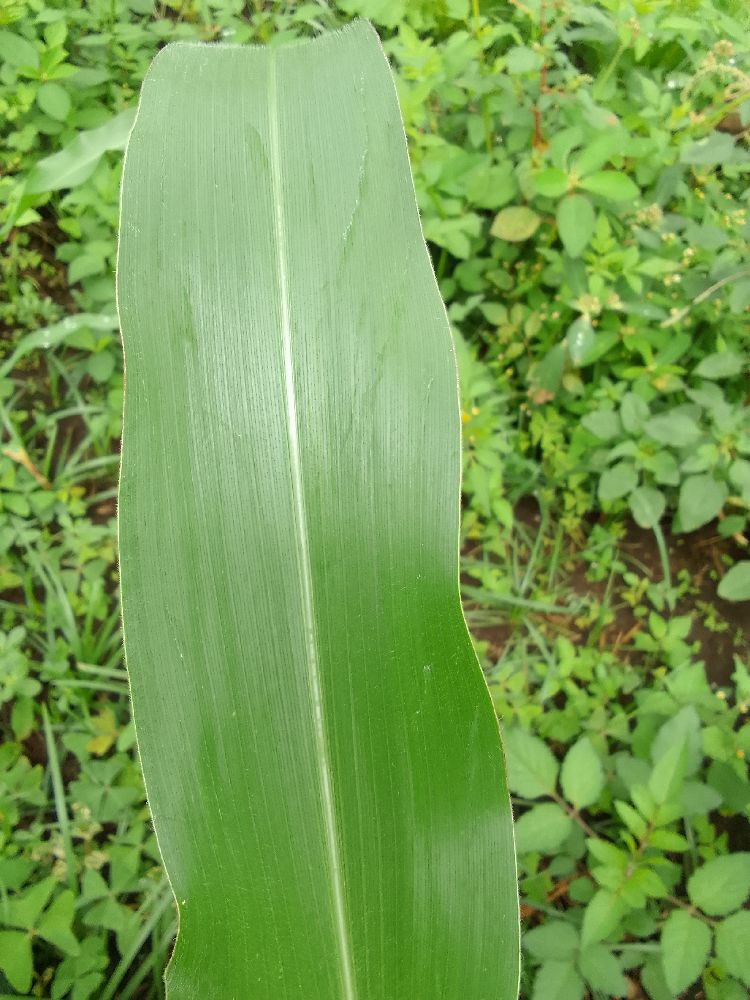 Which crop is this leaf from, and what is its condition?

maize, healthy
